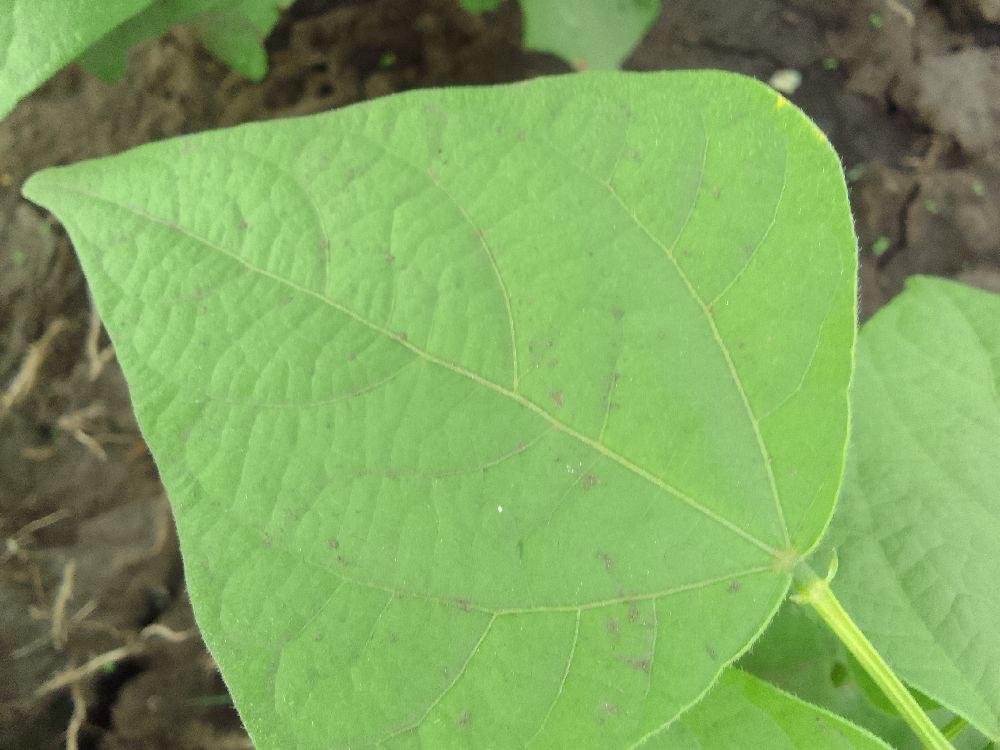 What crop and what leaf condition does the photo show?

common bean, healthy
